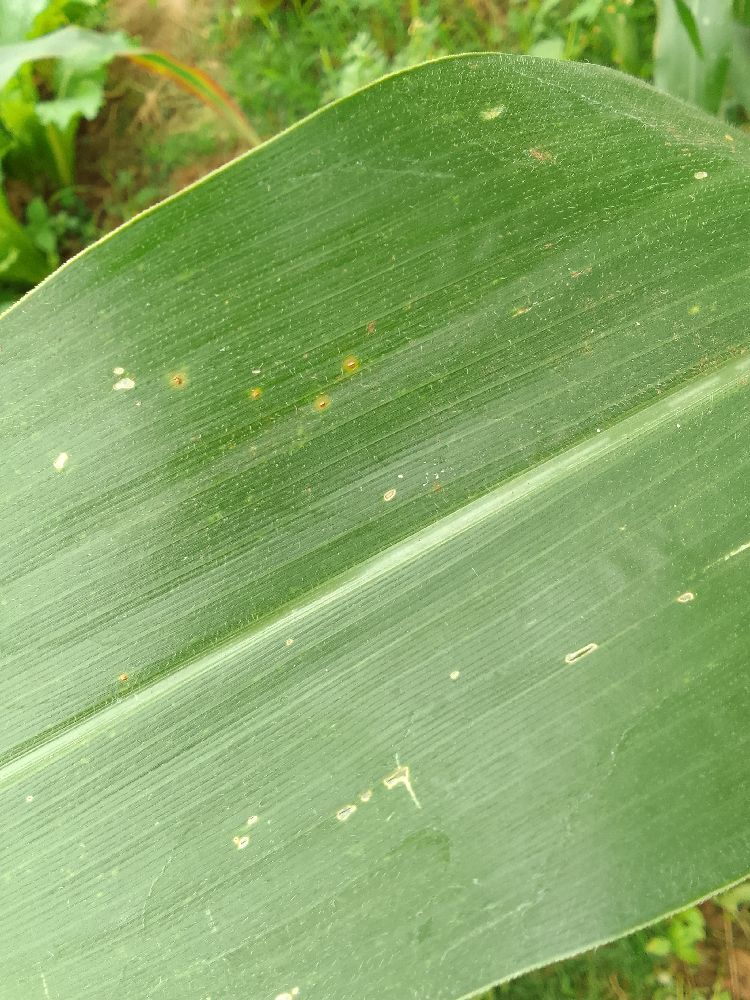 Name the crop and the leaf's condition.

maize, healthy
